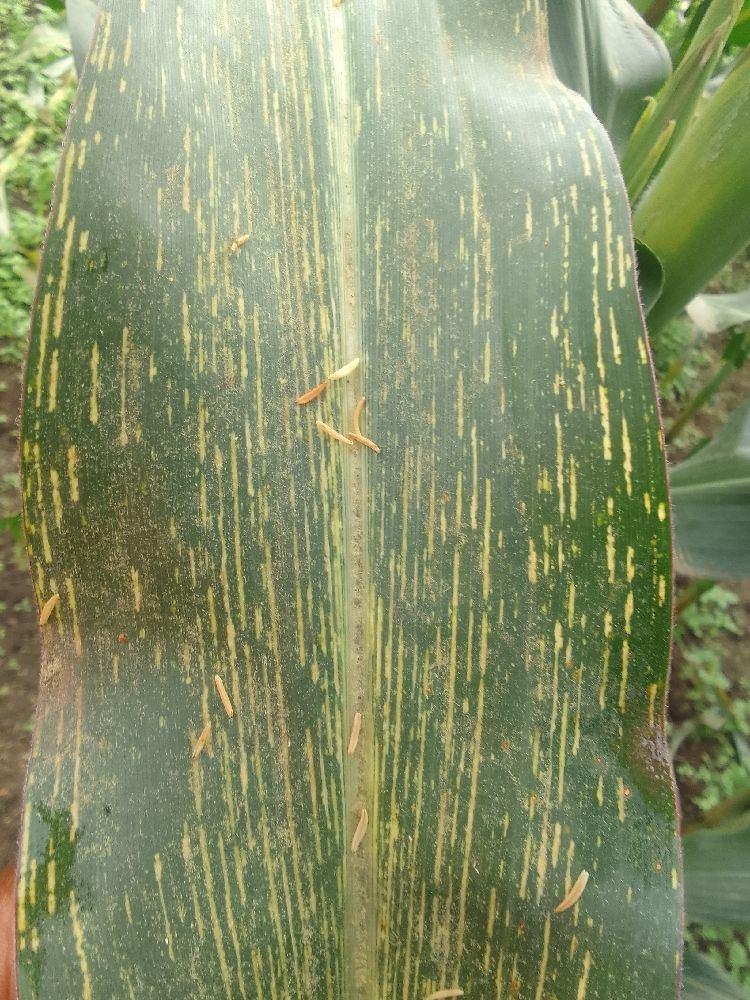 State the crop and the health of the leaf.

maize, maize streak virus
